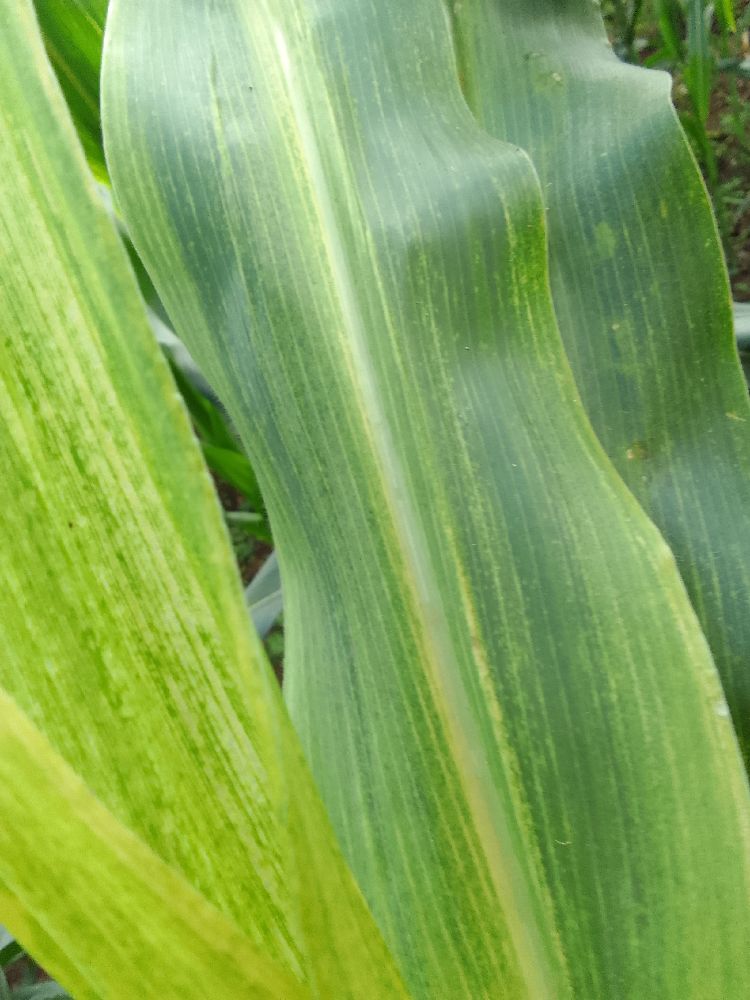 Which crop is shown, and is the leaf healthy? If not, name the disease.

maize, maize lethal necrosis
